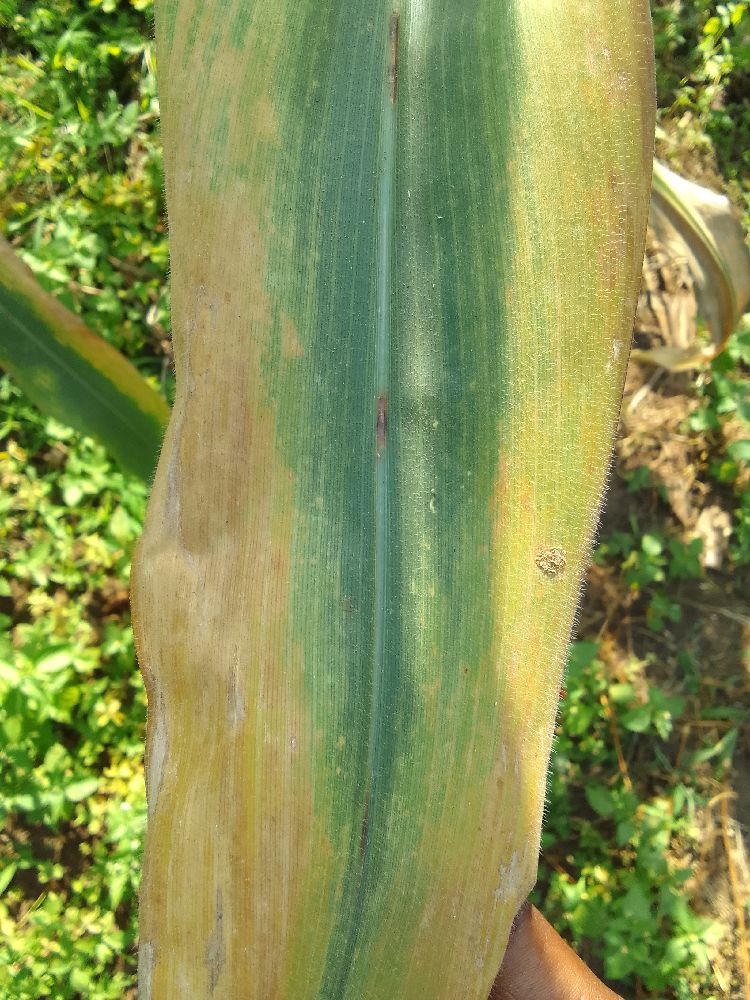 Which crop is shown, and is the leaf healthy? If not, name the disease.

maize, maize lethal necrosis
